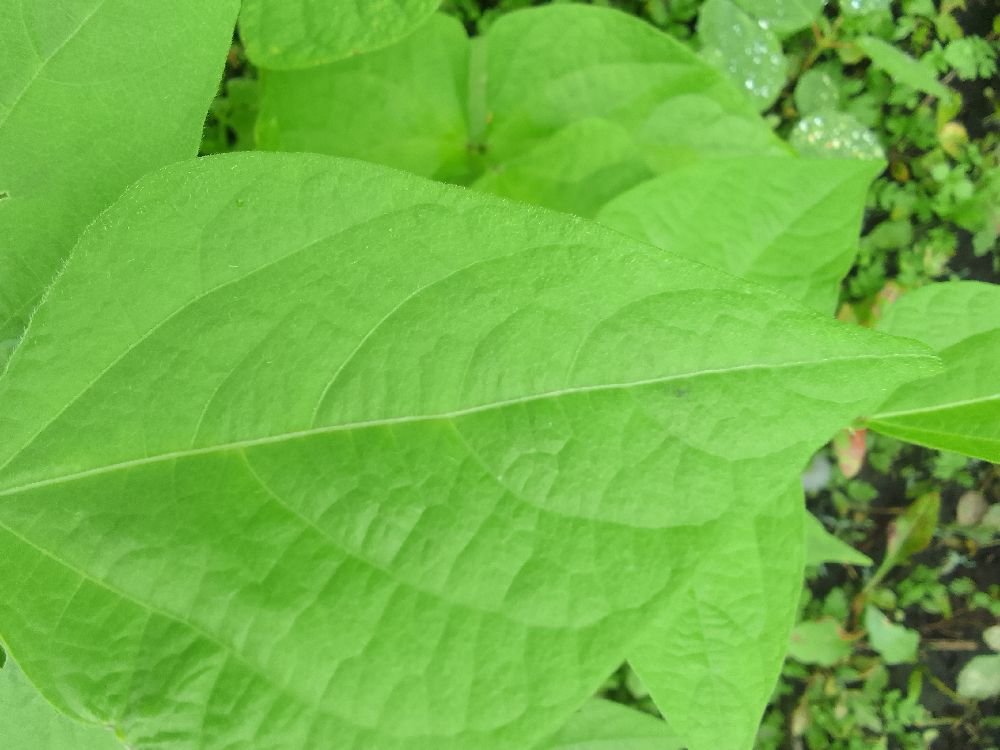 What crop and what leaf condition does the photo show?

common bean, healthy
